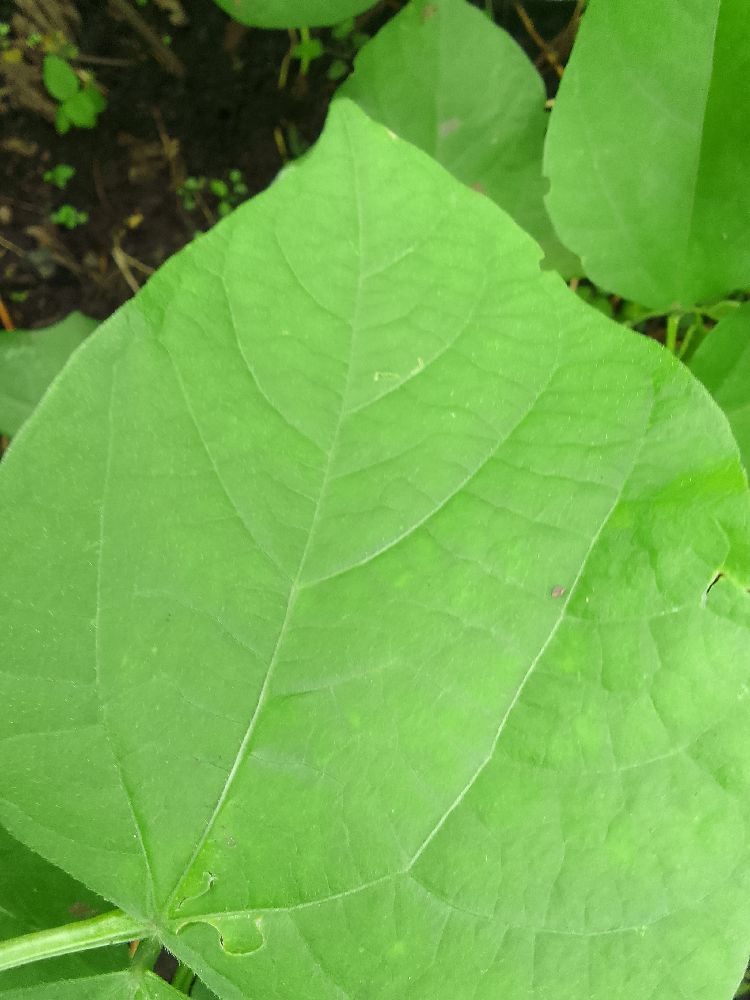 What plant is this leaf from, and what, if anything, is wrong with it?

common bean, healthy
